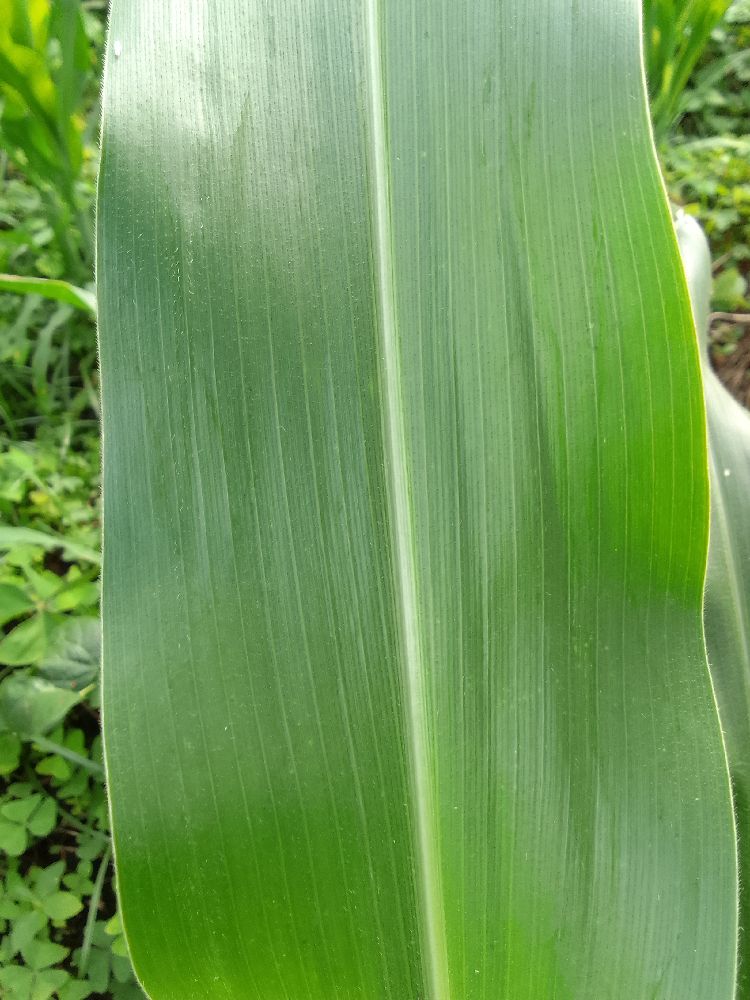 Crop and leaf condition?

maize, healthy
